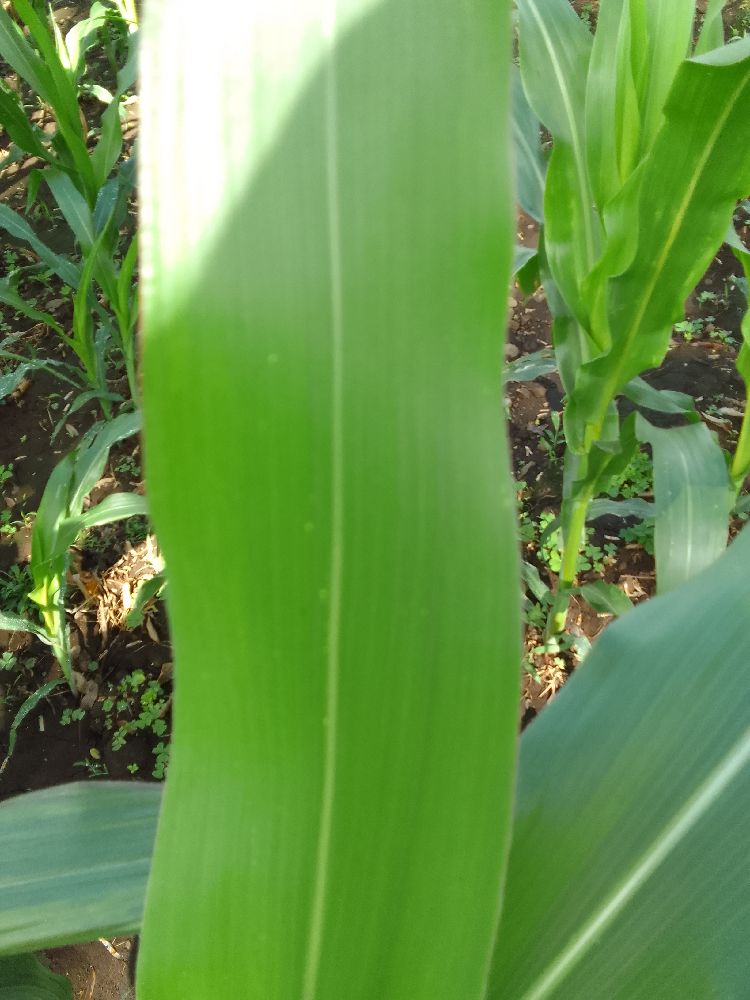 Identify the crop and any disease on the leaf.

maize, healthy
